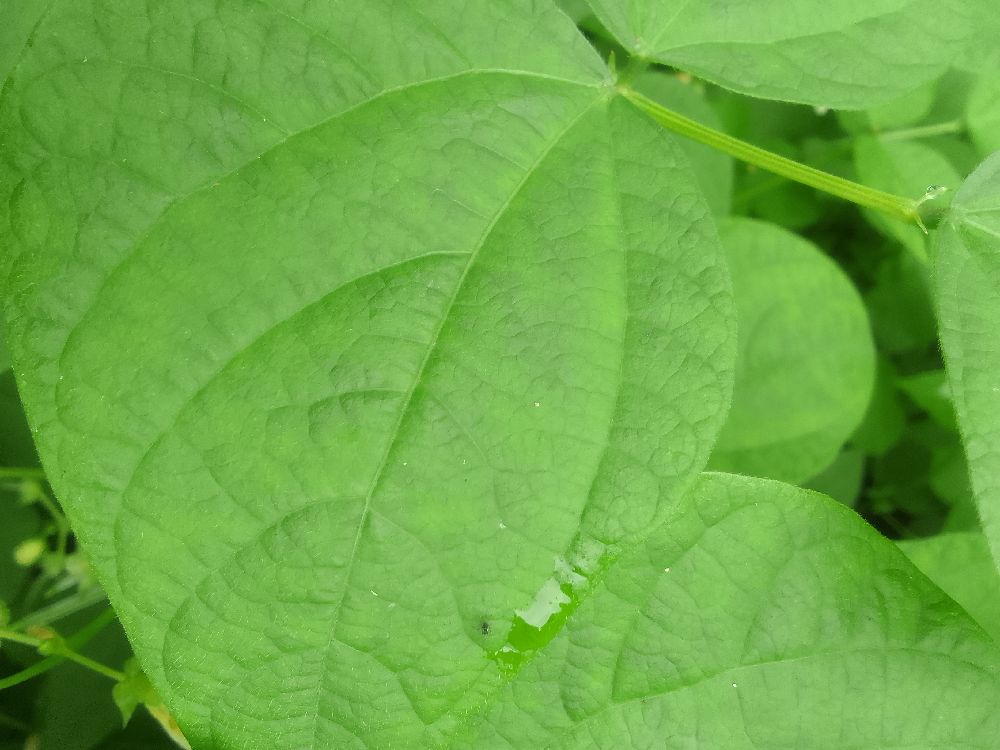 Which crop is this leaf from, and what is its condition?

common bean, healthy
